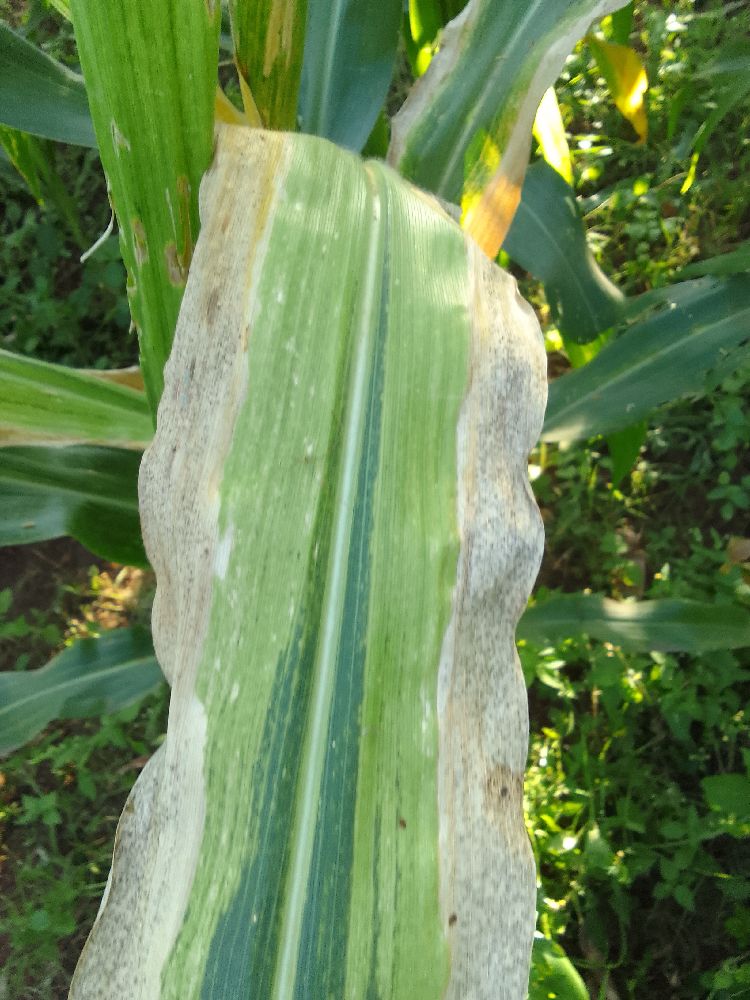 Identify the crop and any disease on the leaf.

maize, maize lethal necrosis
